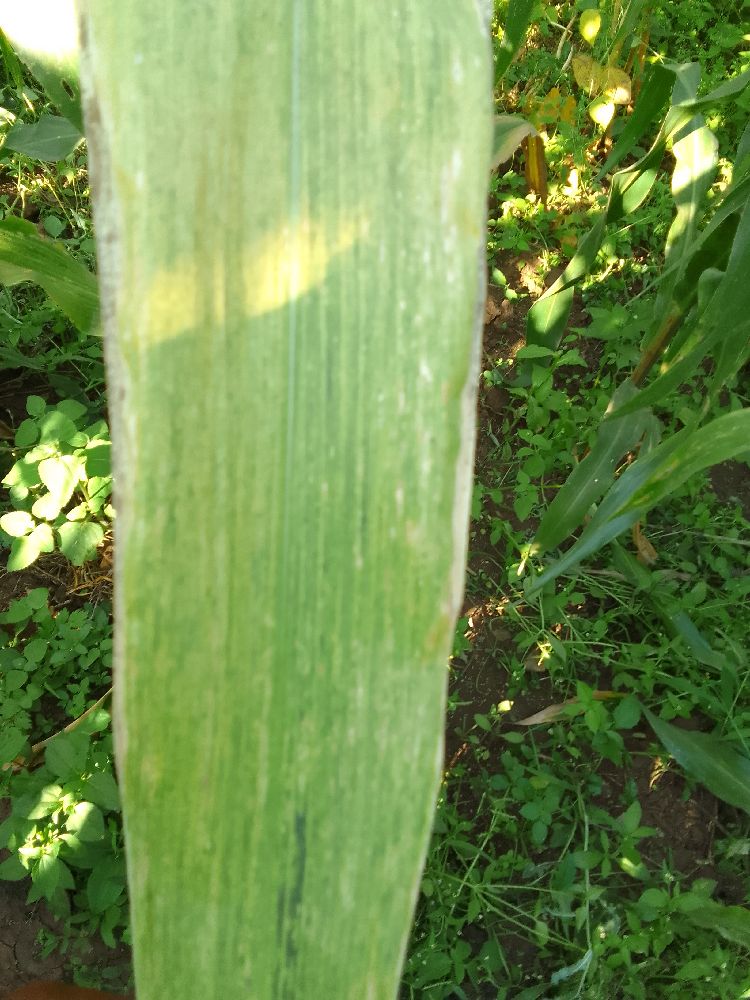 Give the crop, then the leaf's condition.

maize, maize lethal necrosis
